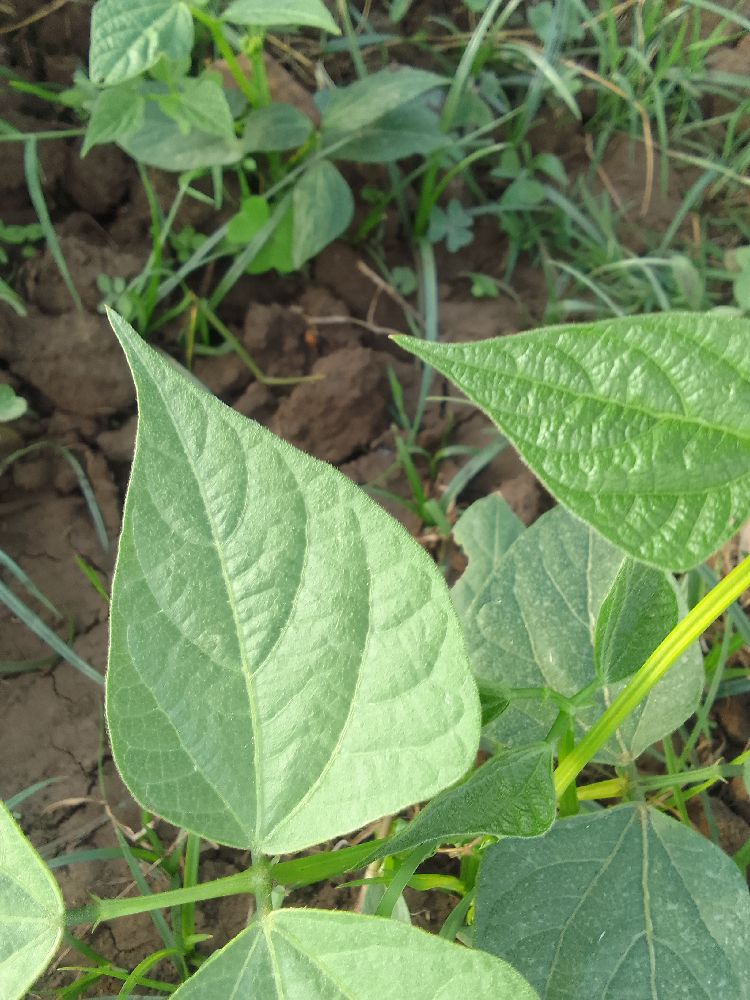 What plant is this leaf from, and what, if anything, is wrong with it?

common bean, healthy
